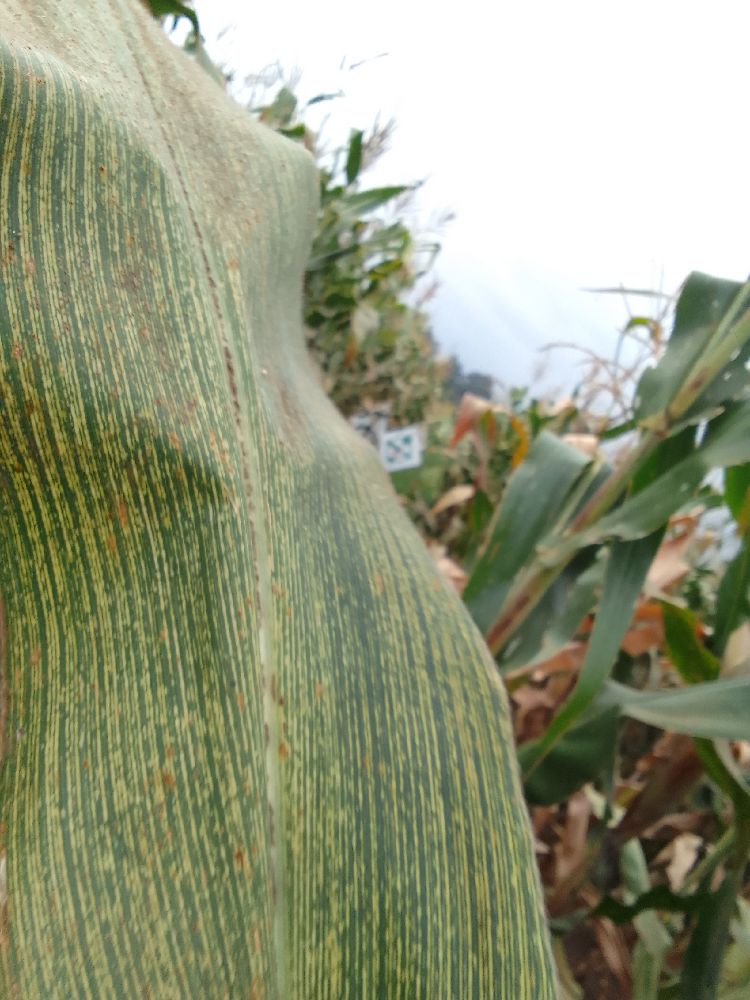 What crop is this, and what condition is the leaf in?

maize, maize streak virus
